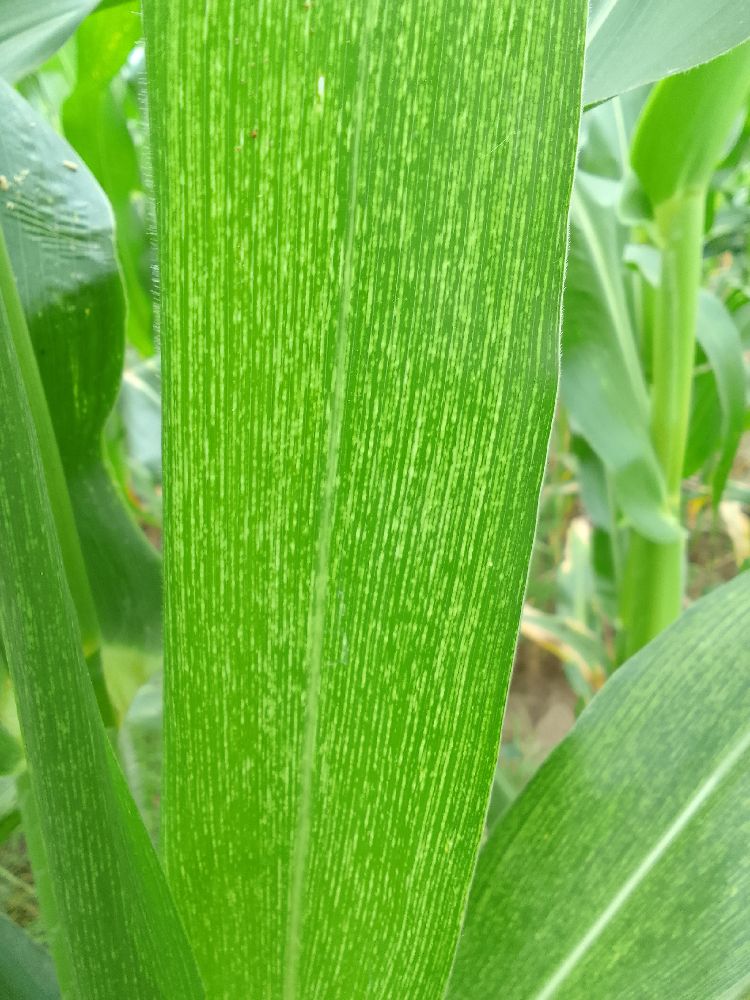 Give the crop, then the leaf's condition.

maize, maize streak virus
